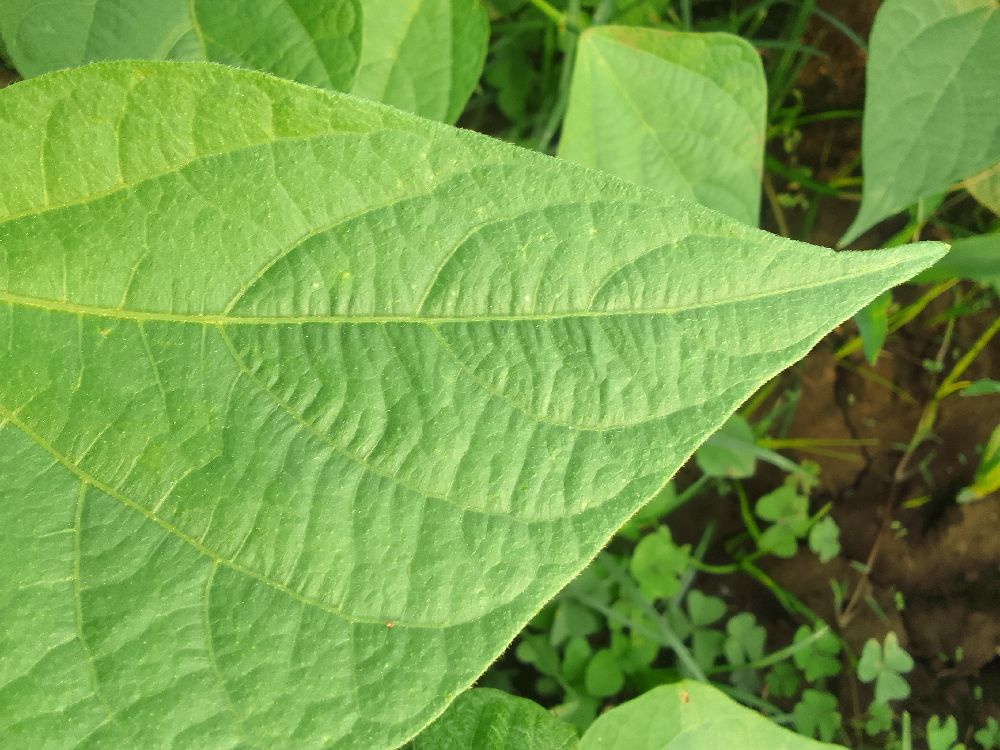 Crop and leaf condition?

common bean, healthy
